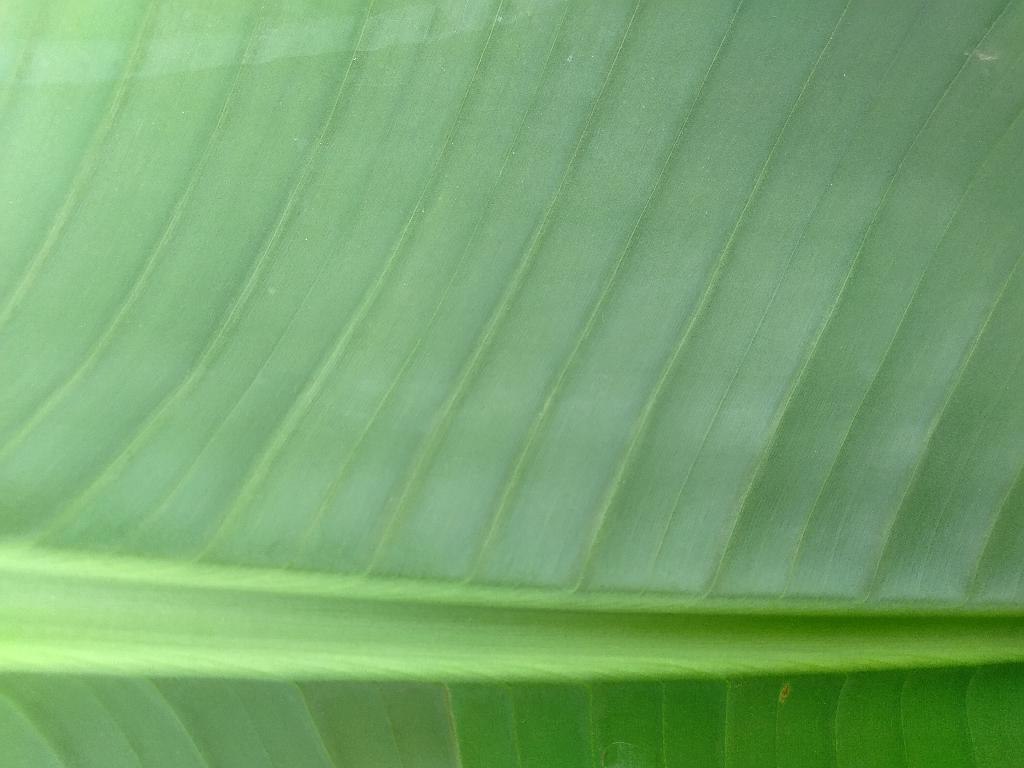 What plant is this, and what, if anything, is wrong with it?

banana, healthy
